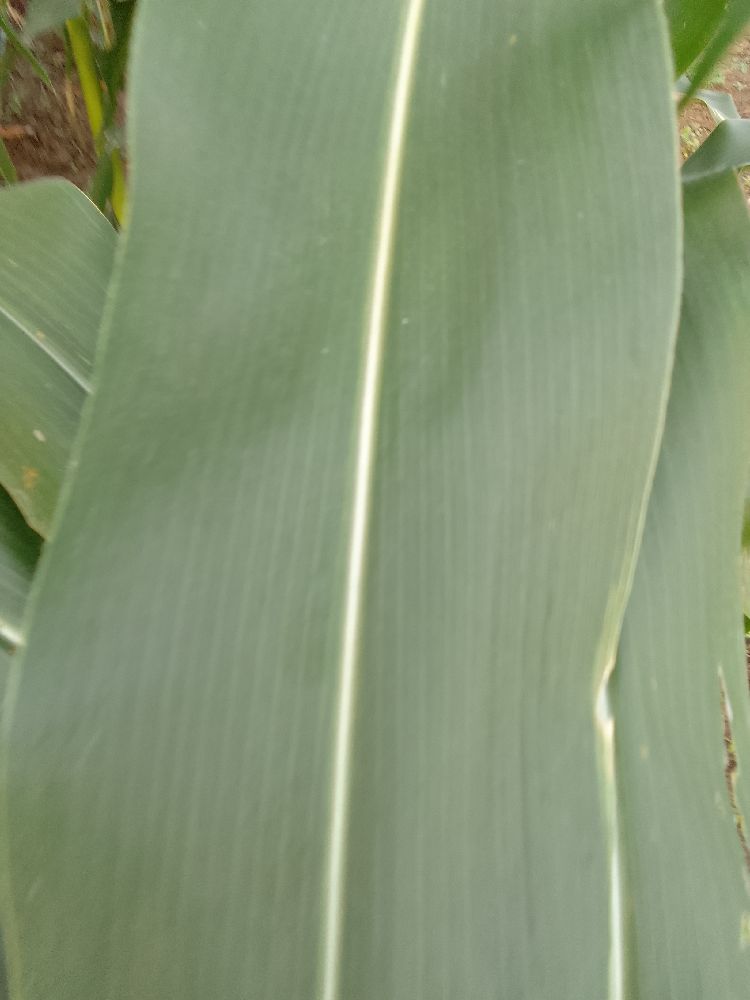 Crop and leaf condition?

maize, healthy
